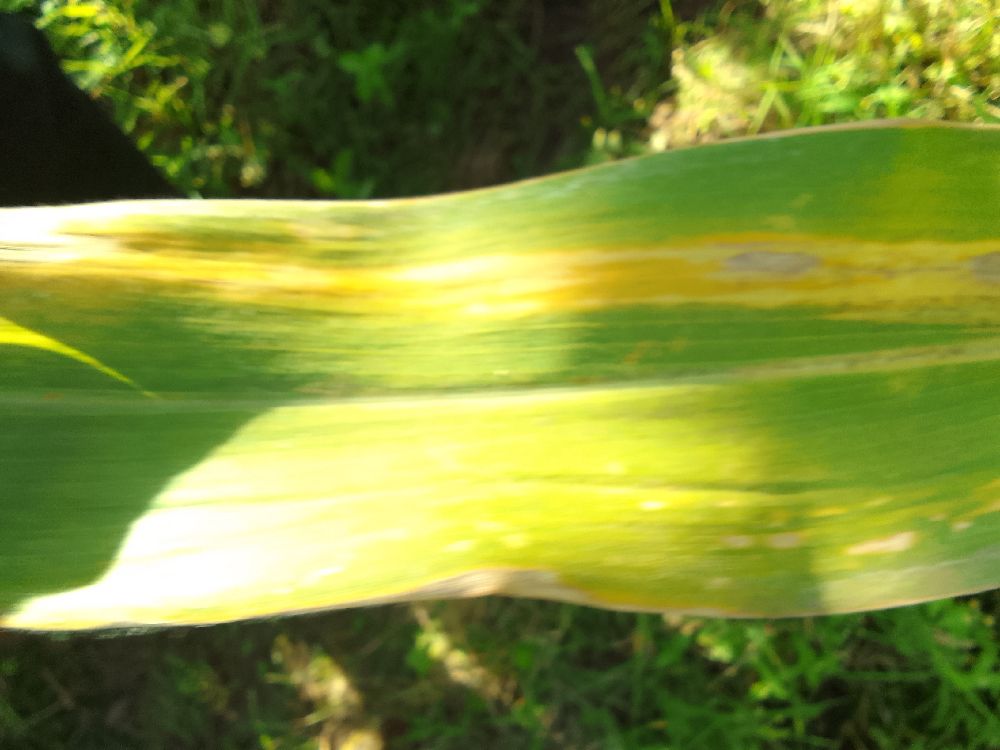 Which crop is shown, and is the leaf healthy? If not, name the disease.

maize, maize lethal necrosis
